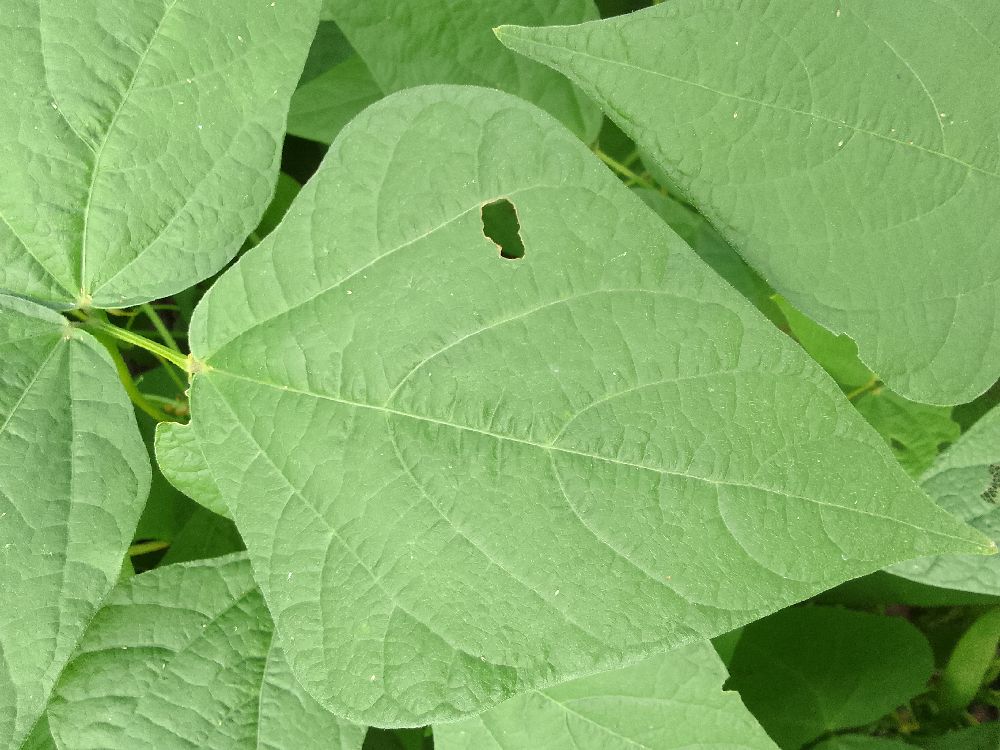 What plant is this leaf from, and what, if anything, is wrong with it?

common bean, healthy
